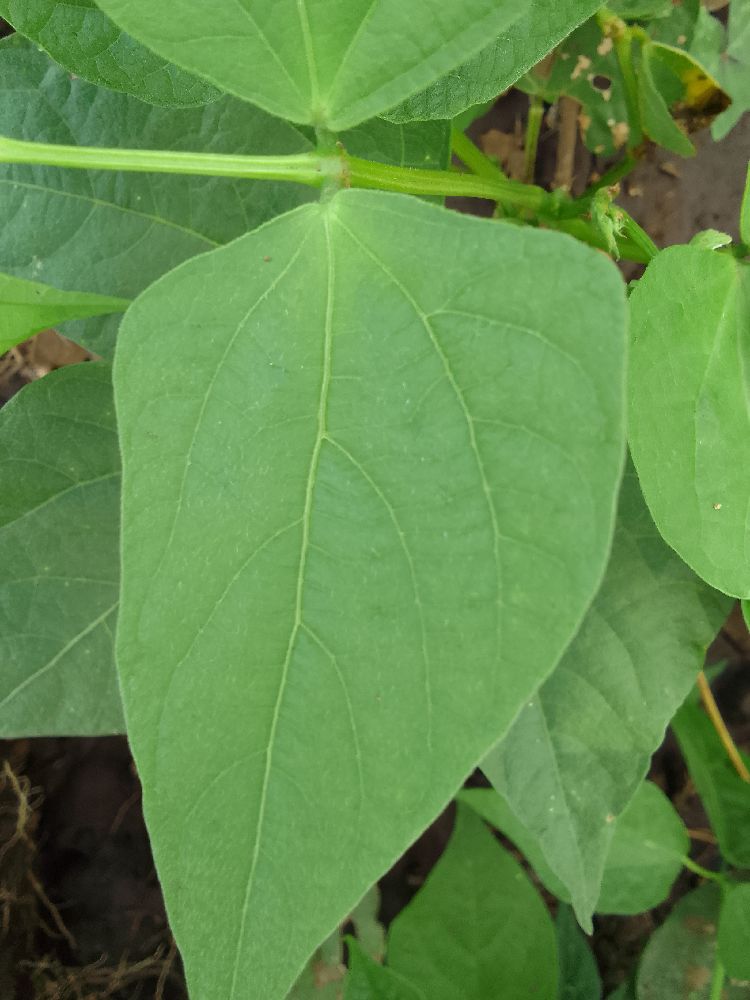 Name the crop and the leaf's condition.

common bean, healthy
